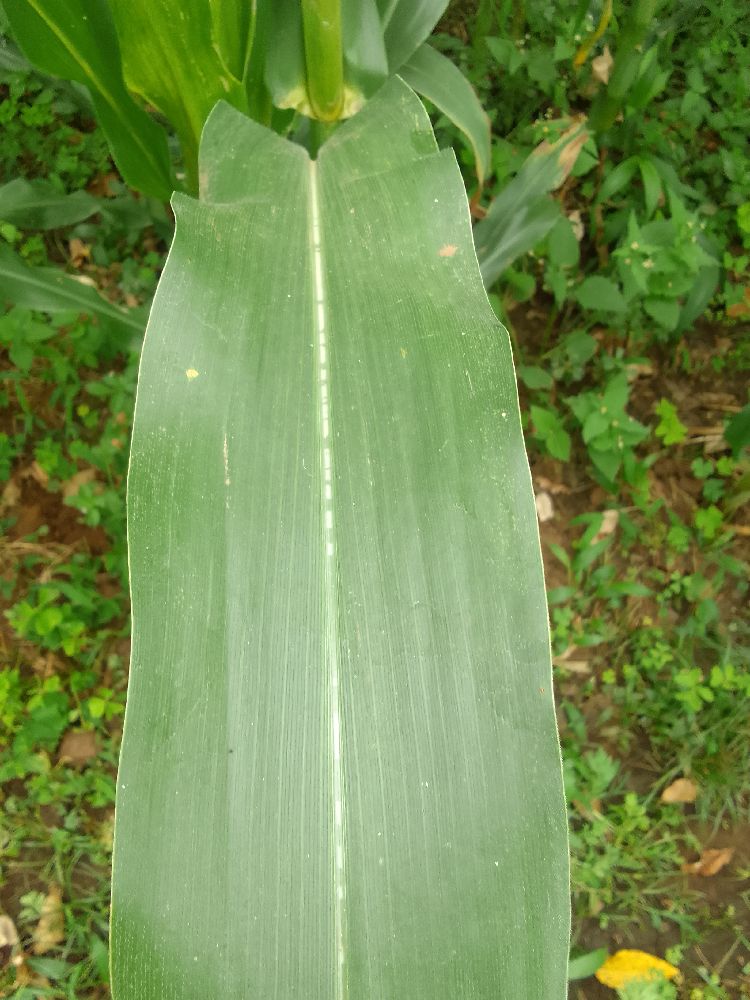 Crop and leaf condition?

maize, healthy
